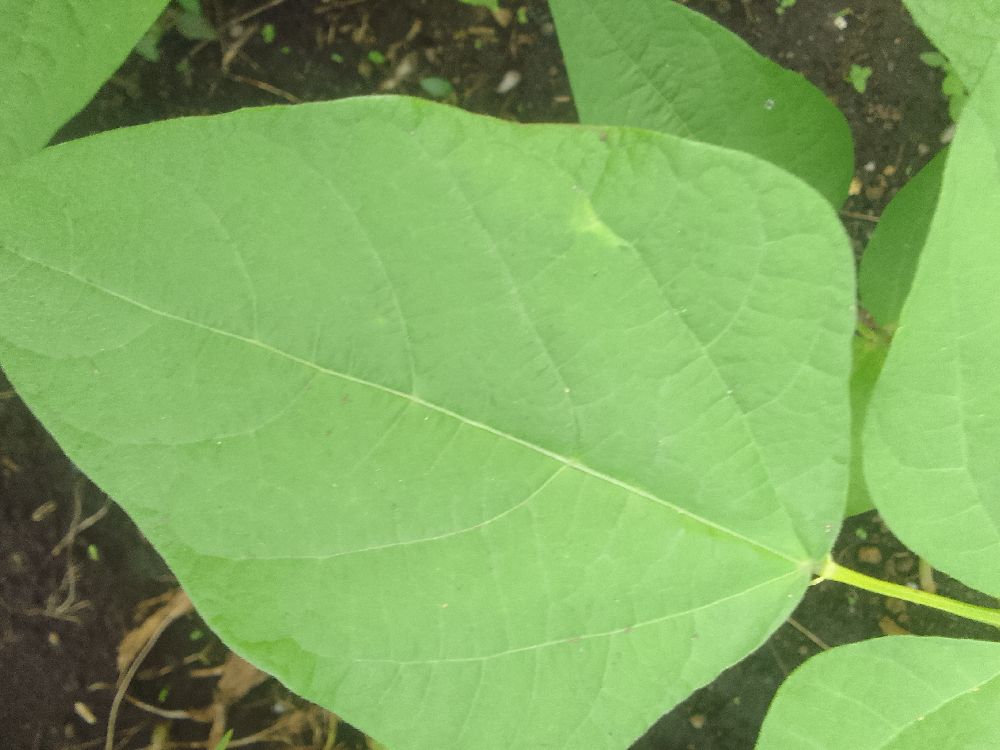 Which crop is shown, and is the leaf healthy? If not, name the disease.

common bean, healthy
